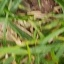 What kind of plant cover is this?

grass
